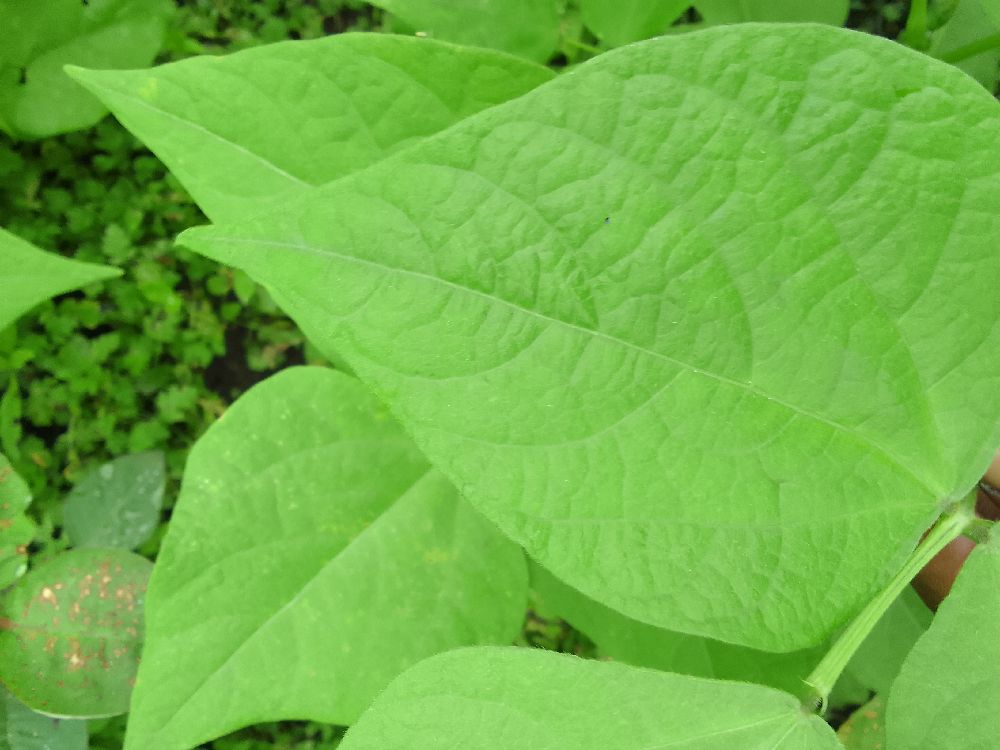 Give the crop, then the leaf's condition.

common bean, healthy
